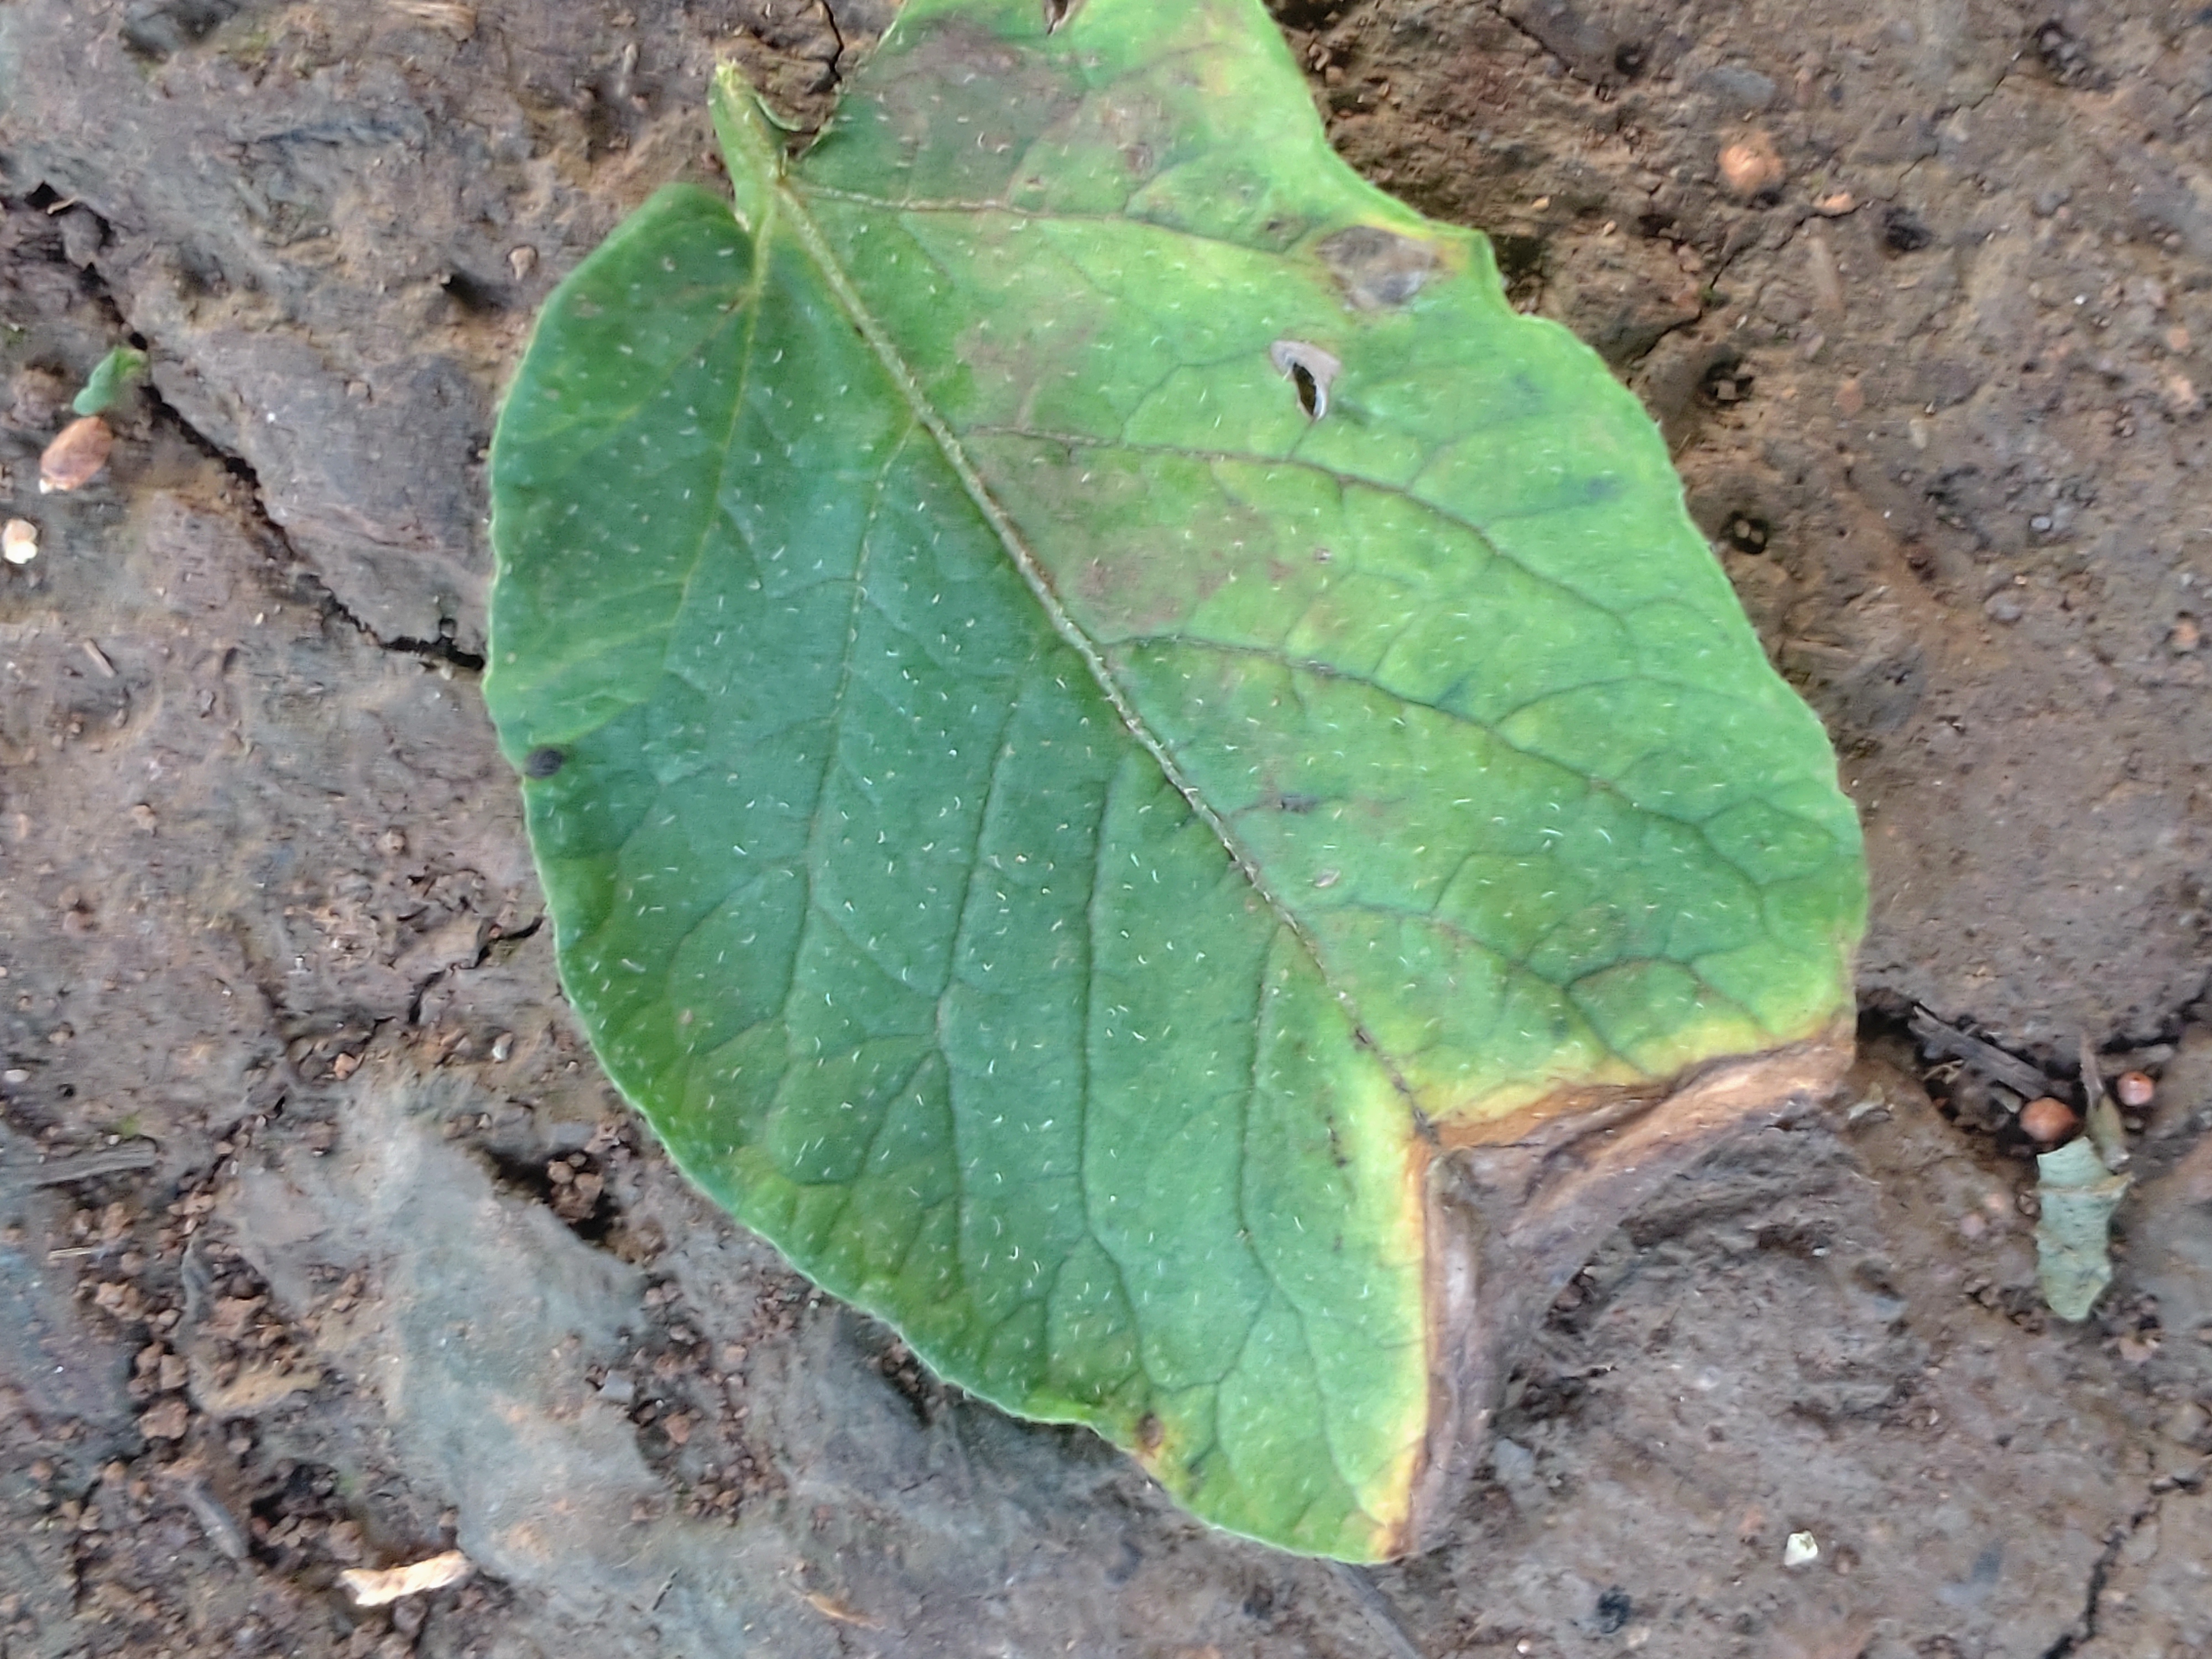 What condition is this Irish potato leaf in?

early blight
